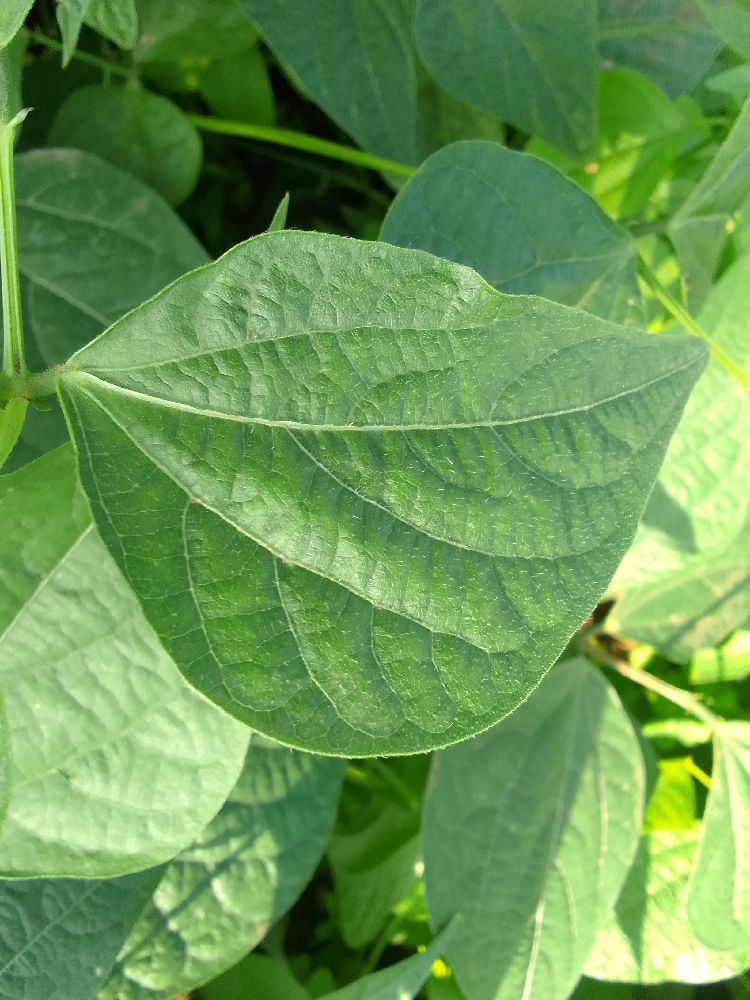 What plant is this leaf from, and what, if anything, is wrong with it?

common bean, healthy
